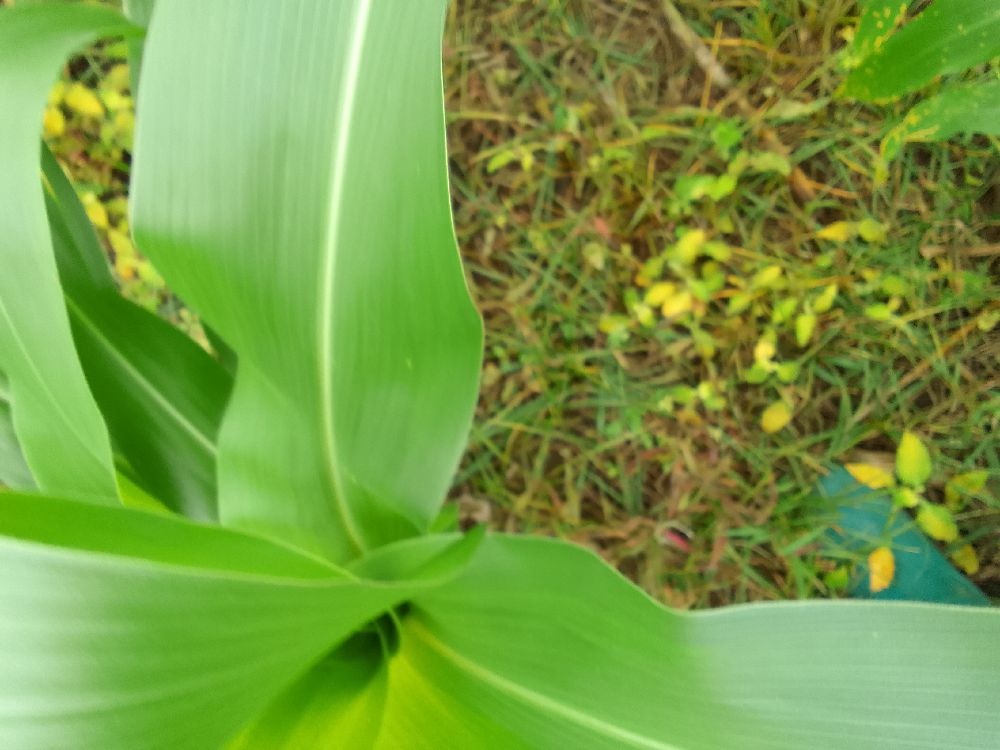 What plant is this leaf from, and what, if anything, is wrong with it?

maize, healthy
